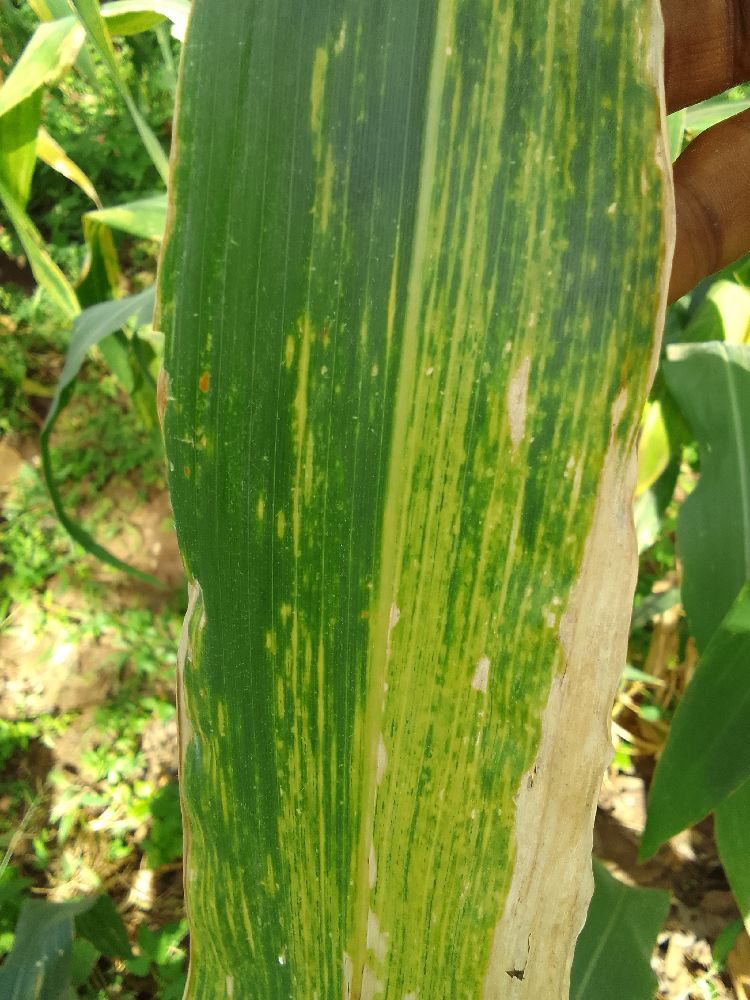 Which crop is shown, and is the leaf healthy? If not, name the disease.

maize, maize lethal necrosis
